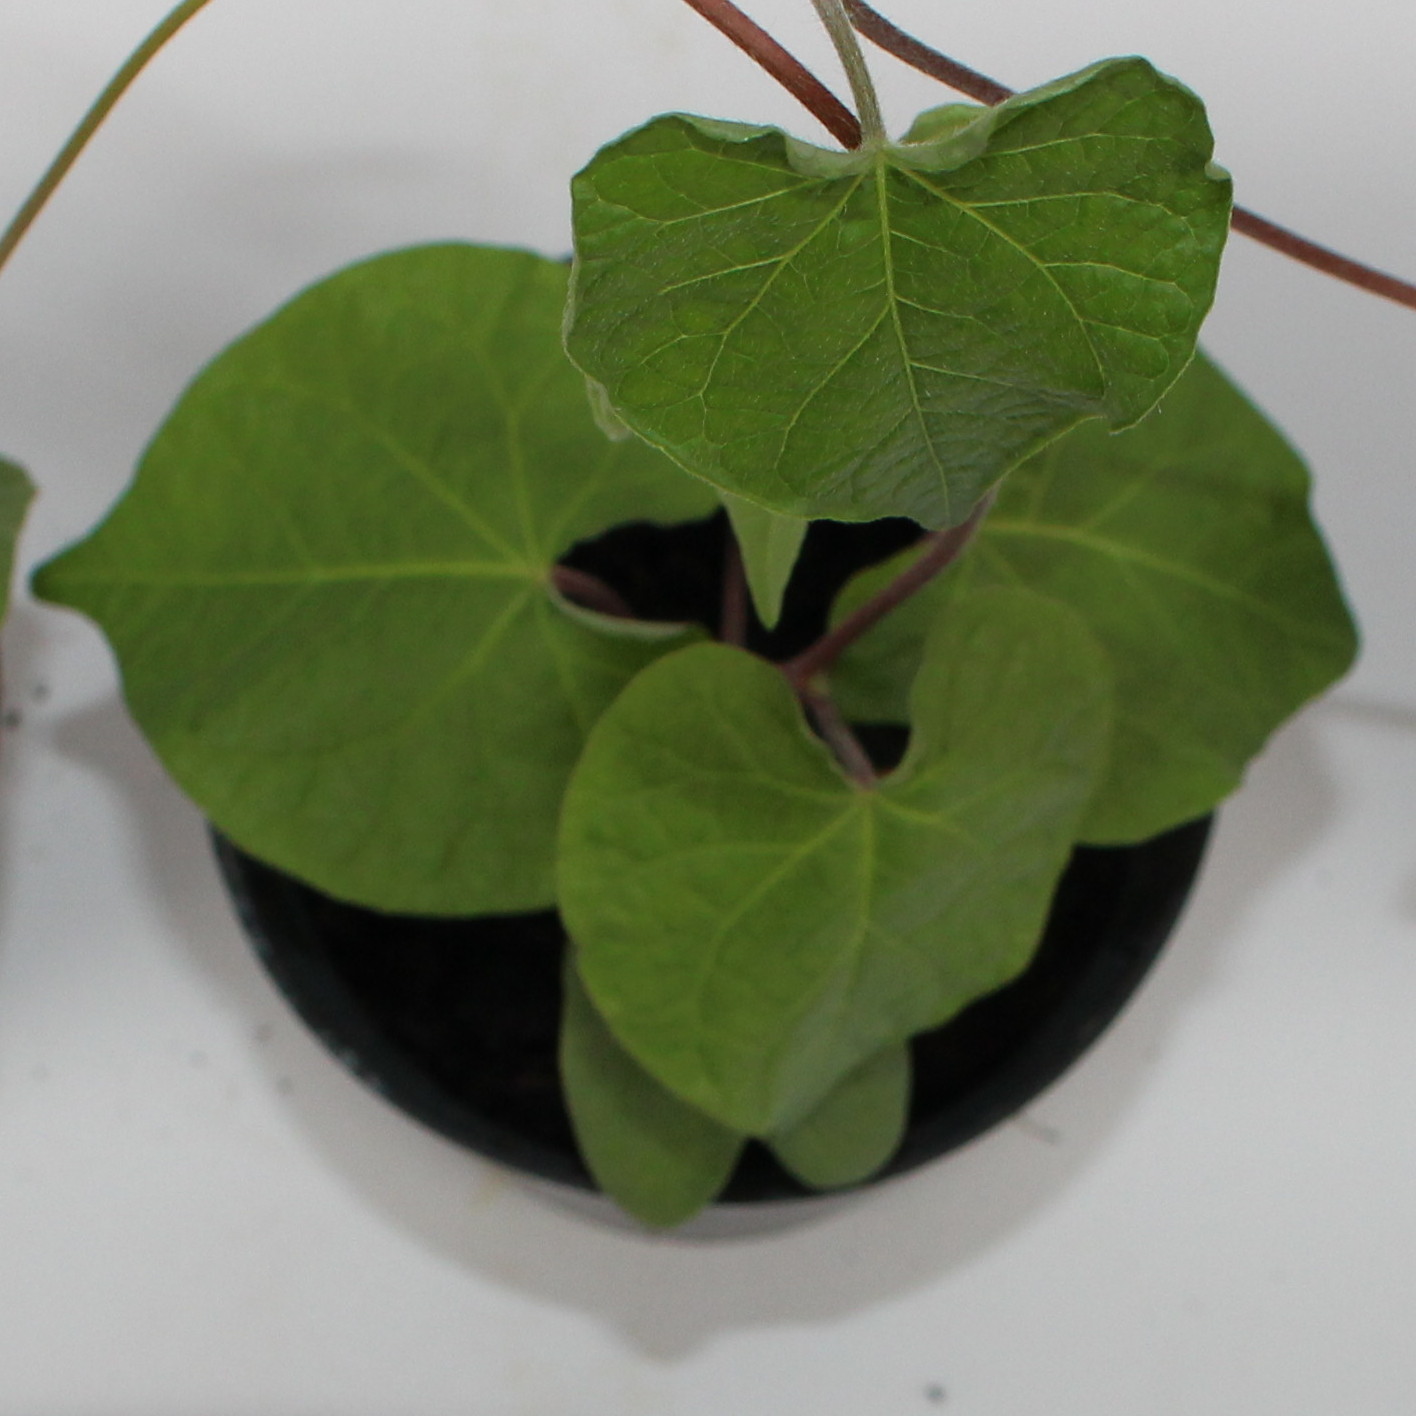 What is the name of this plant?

Convolvulus arvensis
